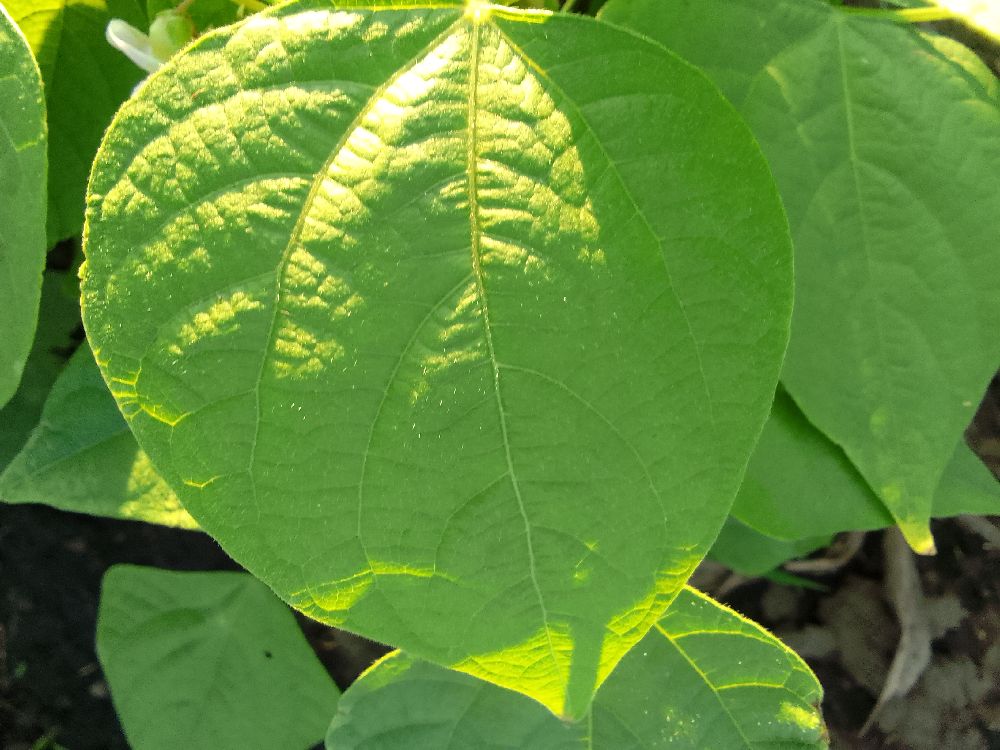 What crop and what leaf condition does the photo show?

common bean, healthy
